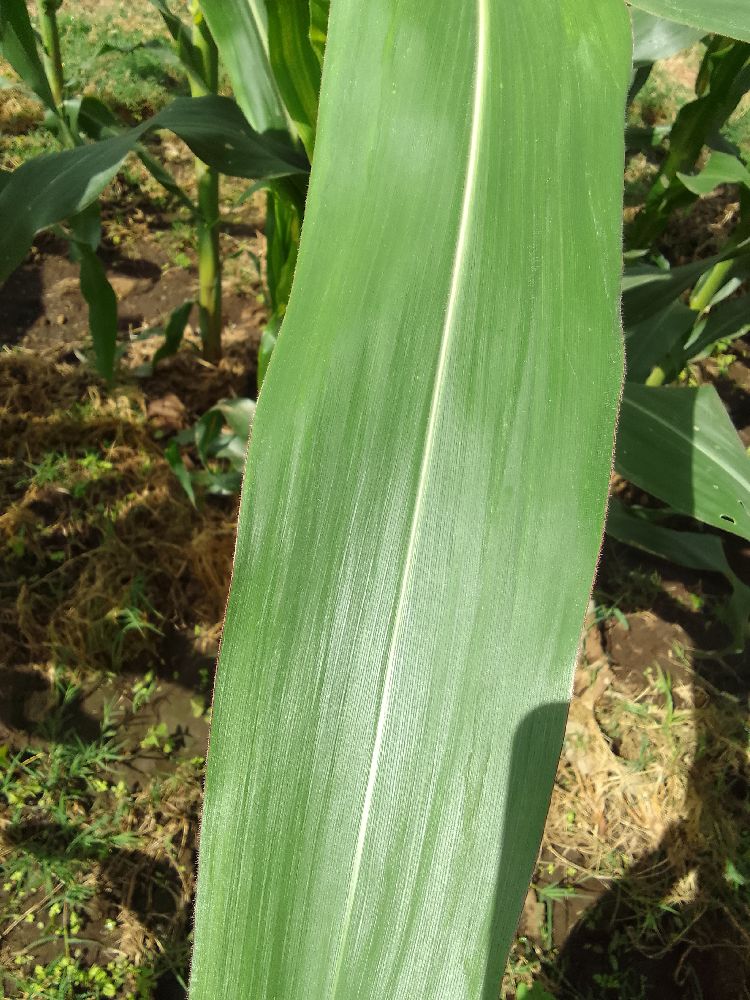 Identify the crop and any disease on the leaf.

maize, healthy
